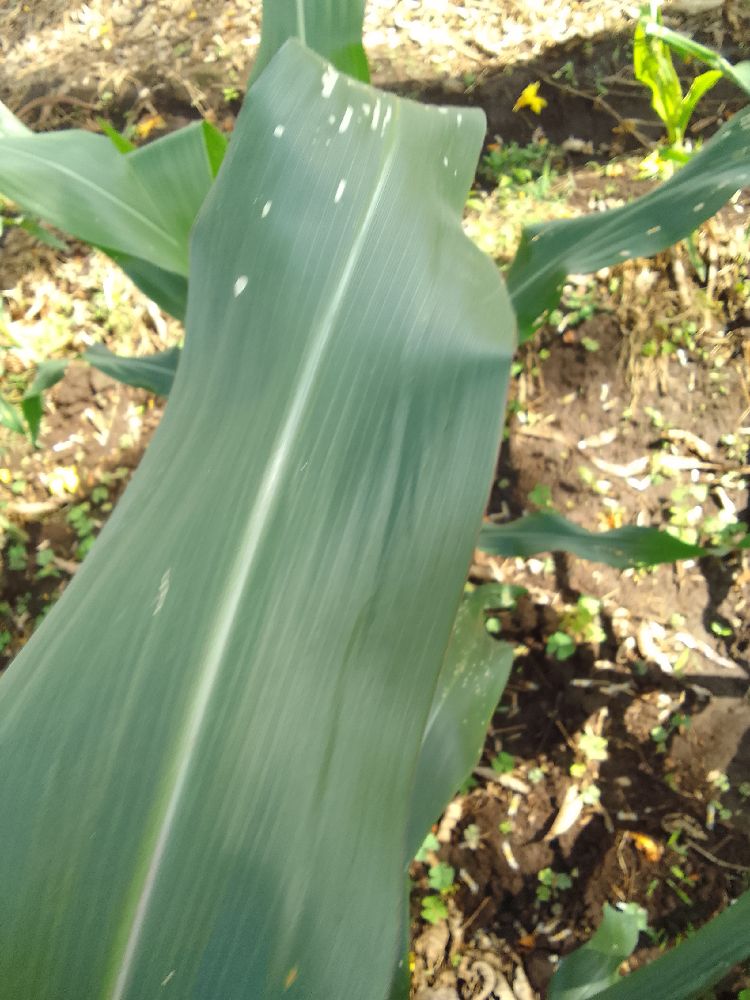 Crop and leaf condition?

maize, healthy
